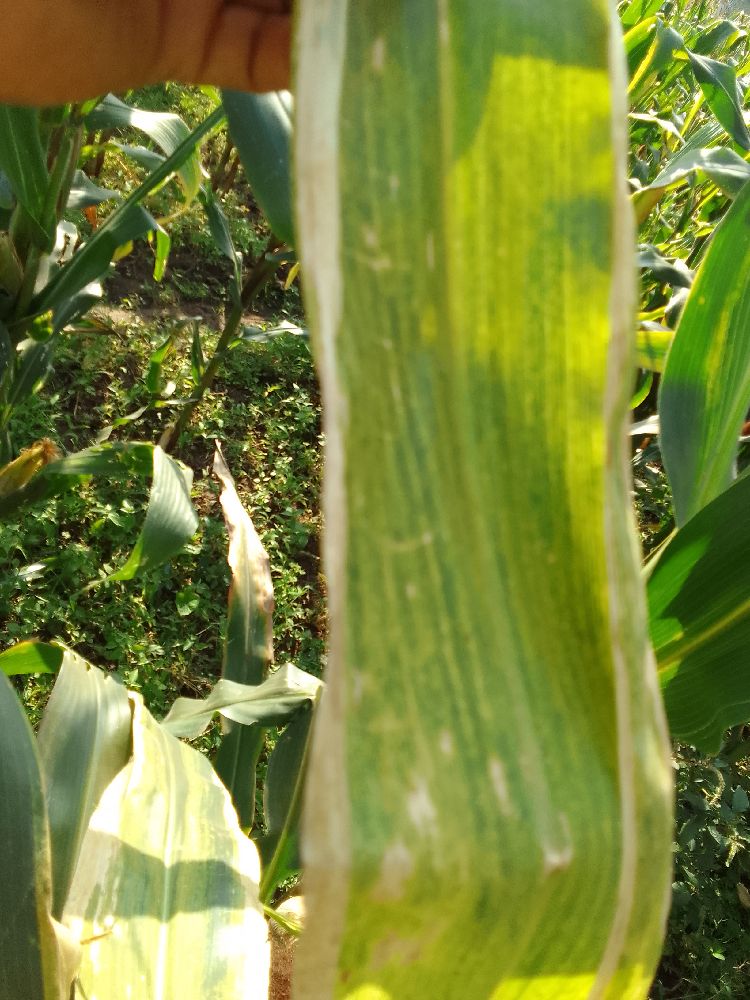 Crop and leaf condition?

maize, maize lethal necrosis
